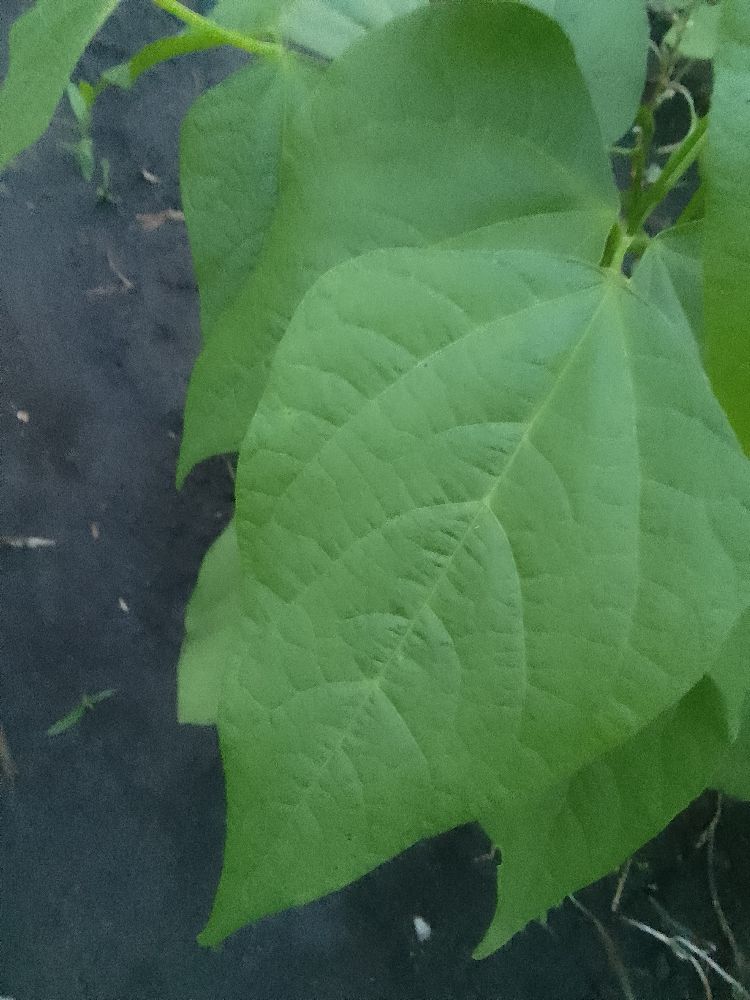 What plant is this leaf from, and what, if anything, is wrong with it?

common bean, healthy
